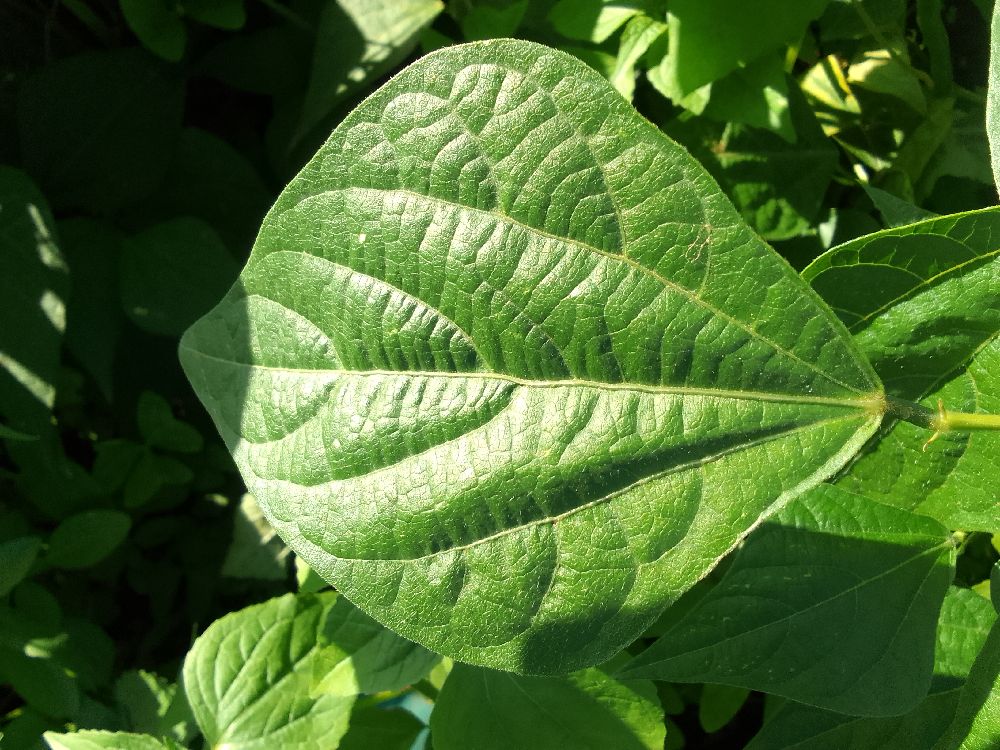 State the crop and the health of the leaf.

common bean, healthy
